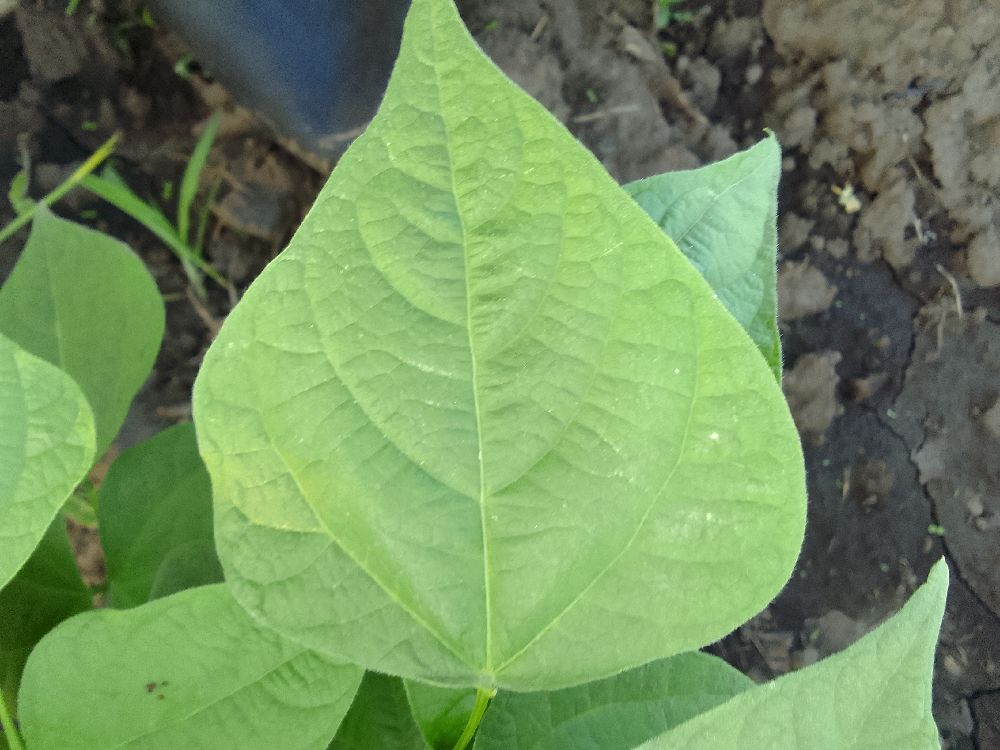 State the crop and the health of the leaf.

common bean, healthy
